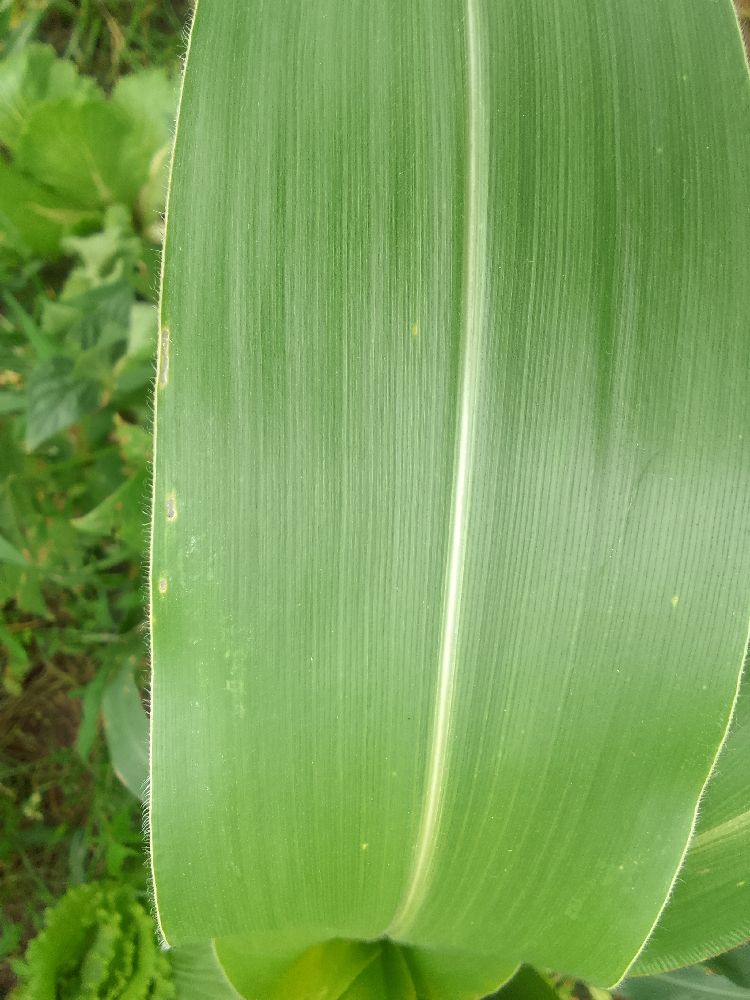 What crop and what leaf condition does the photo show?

maize, healthy
